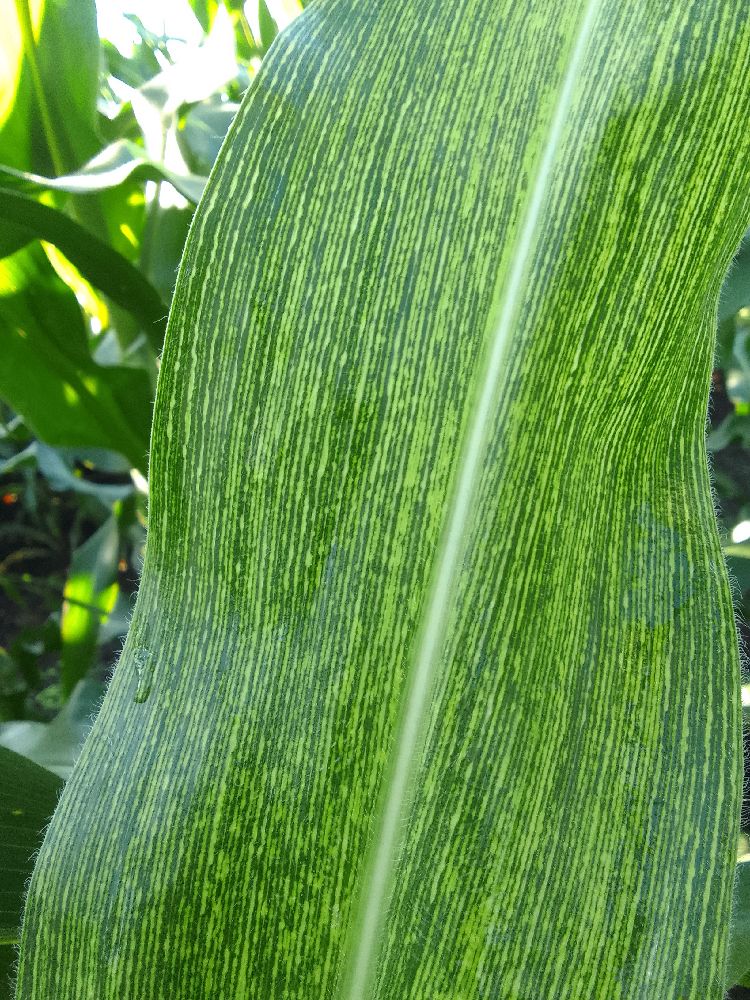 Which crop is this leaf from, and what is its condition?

maize, maize streak virus
